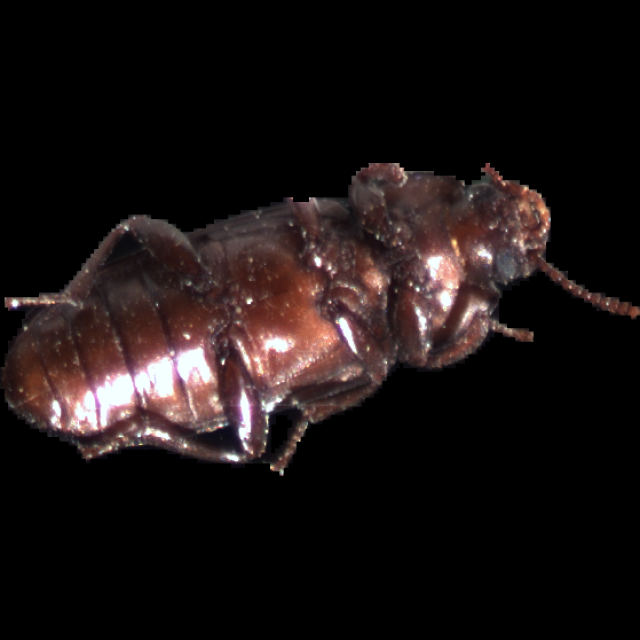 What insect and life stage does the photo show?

mealworm beetle
